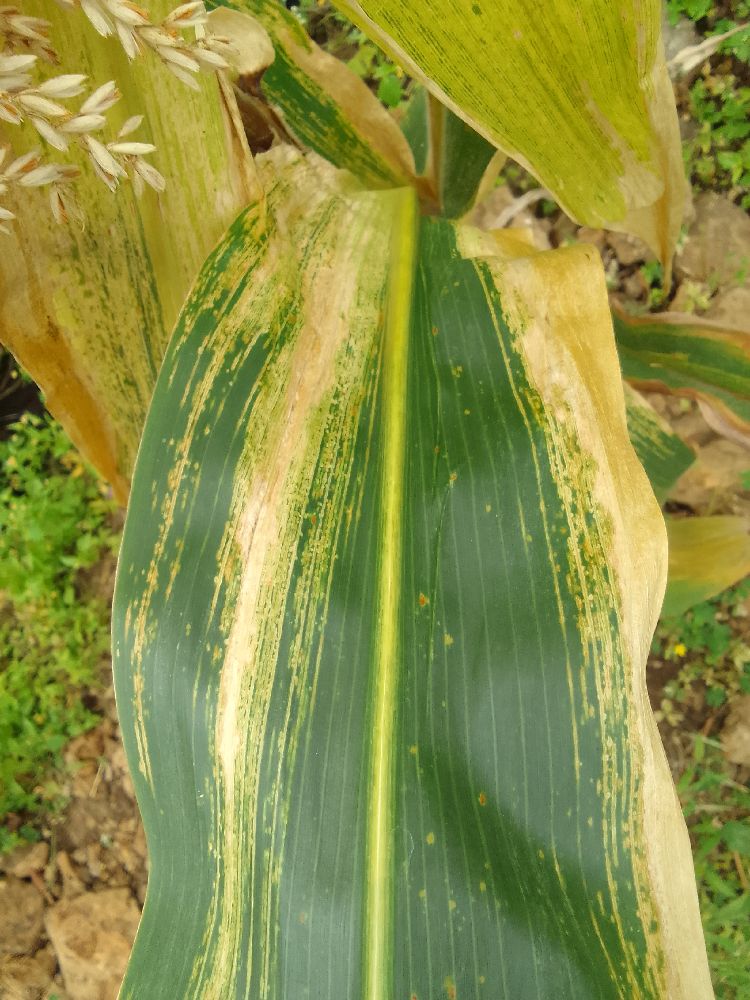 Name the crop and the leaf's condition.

maize, maize lethal necrosis
